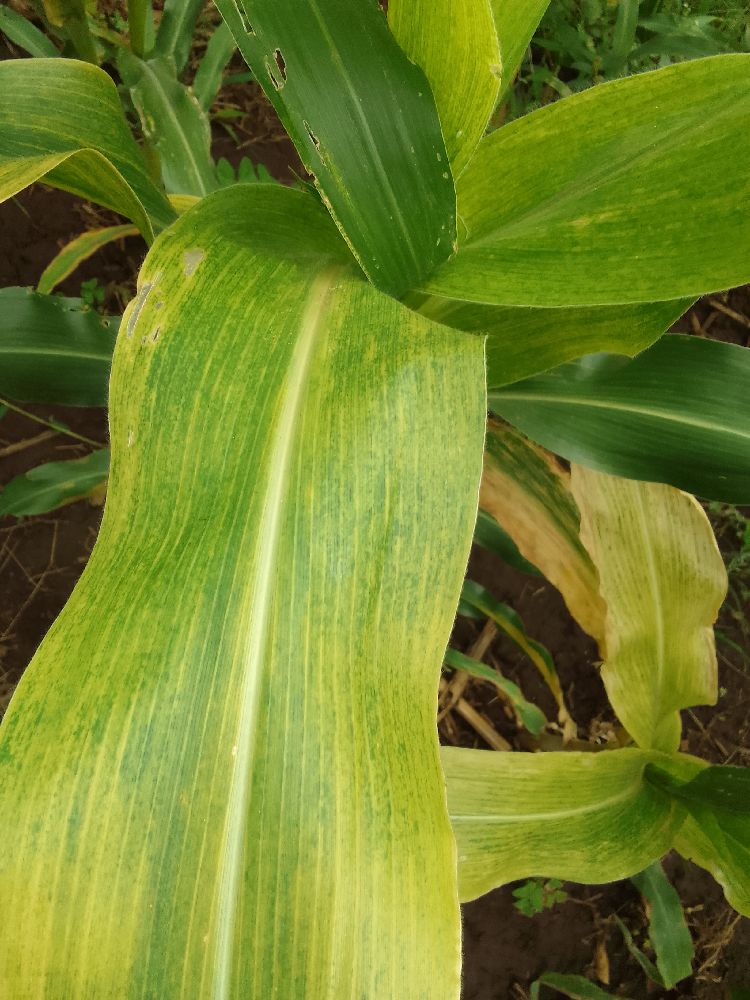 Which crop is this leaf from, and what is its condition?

maize, maize lethal necrosis
